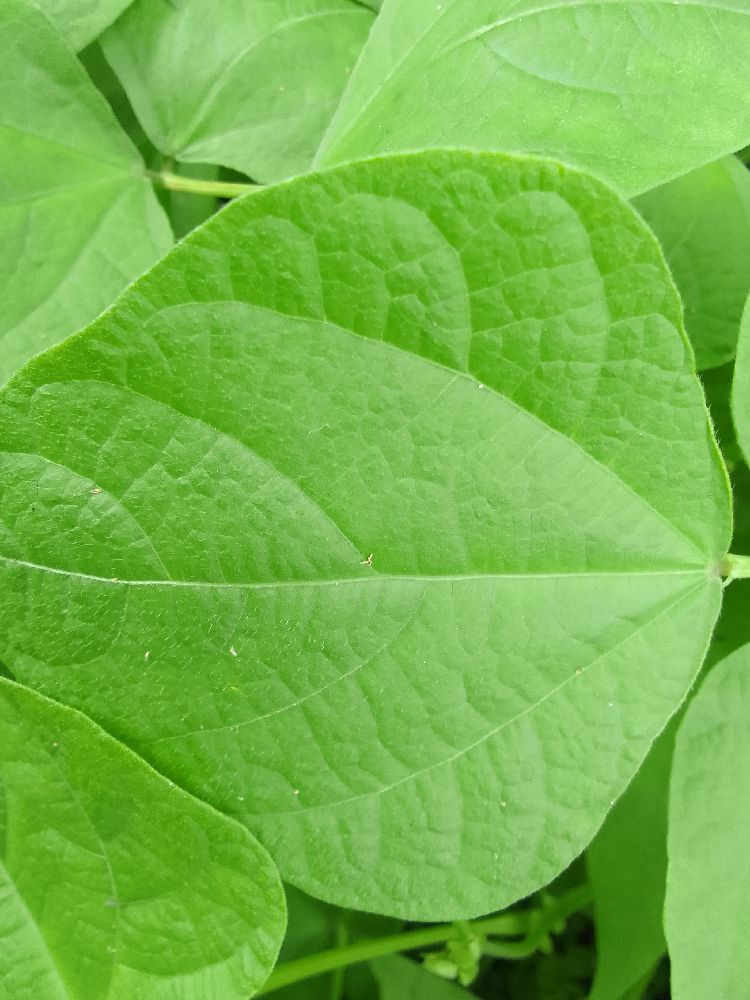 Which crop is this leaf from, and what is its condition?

common bean, healthy
